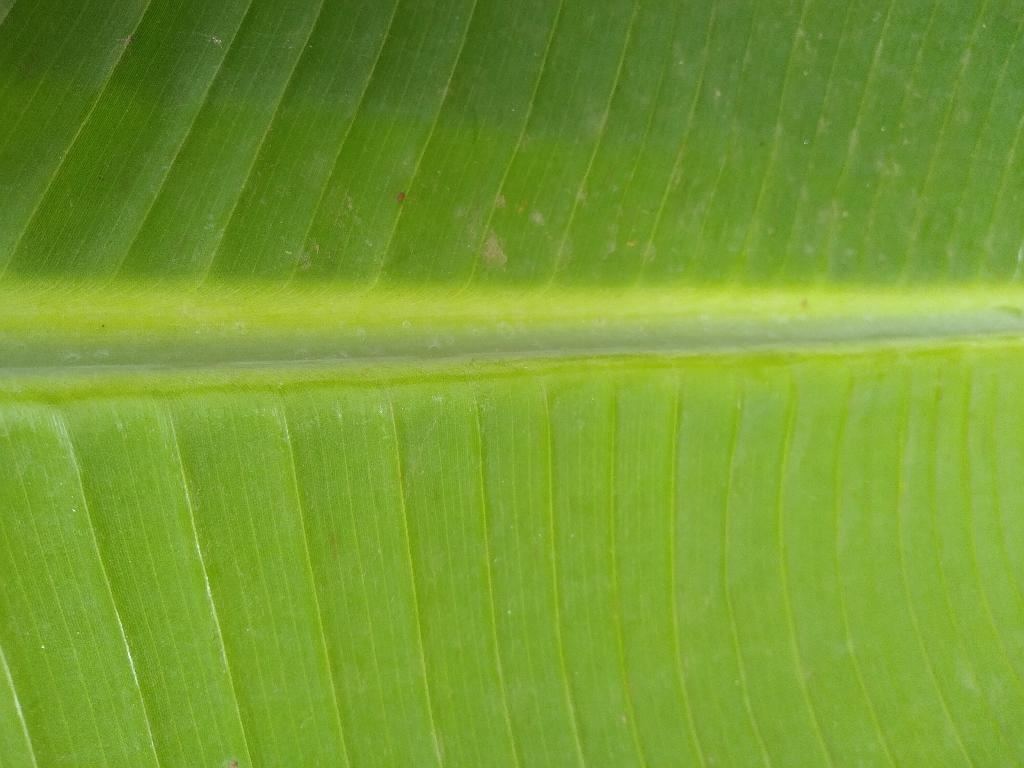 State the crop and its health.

banana, healthy
